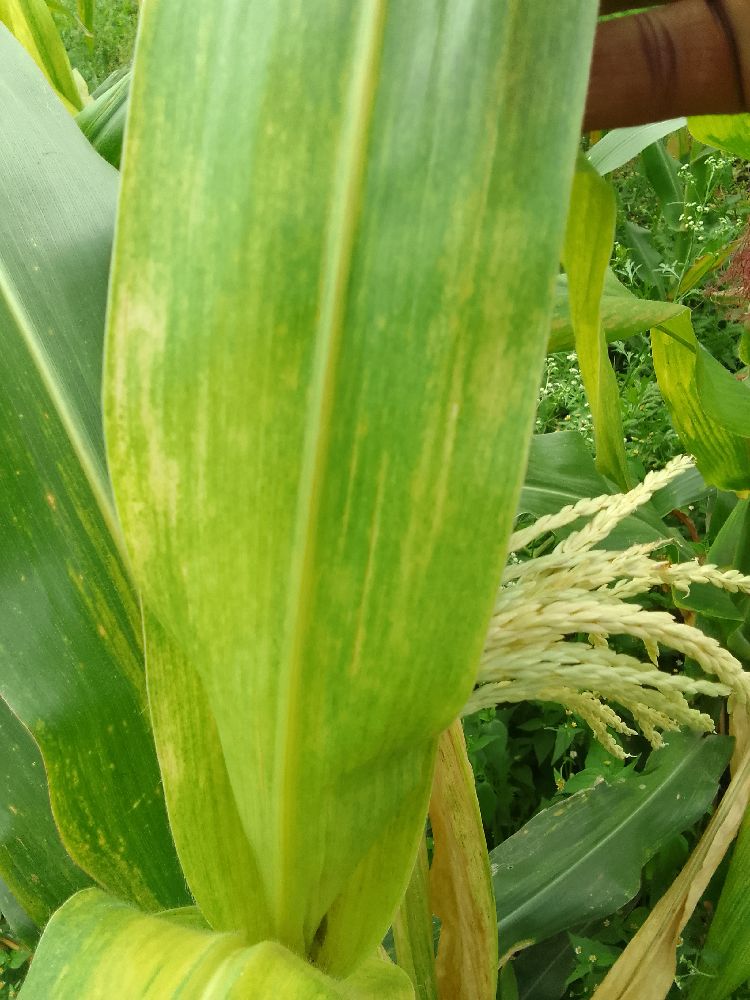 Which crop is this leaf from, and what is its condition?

maize, maize lethal necrosis
